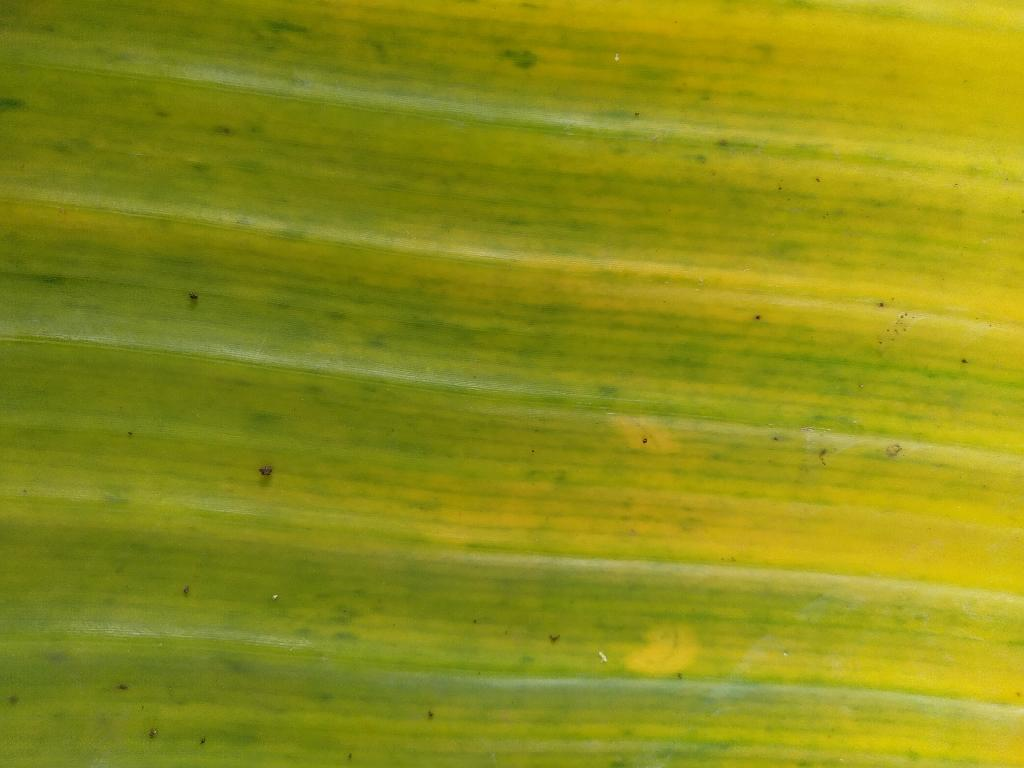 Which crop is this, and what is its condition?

banana, fusarium wilt race 1
